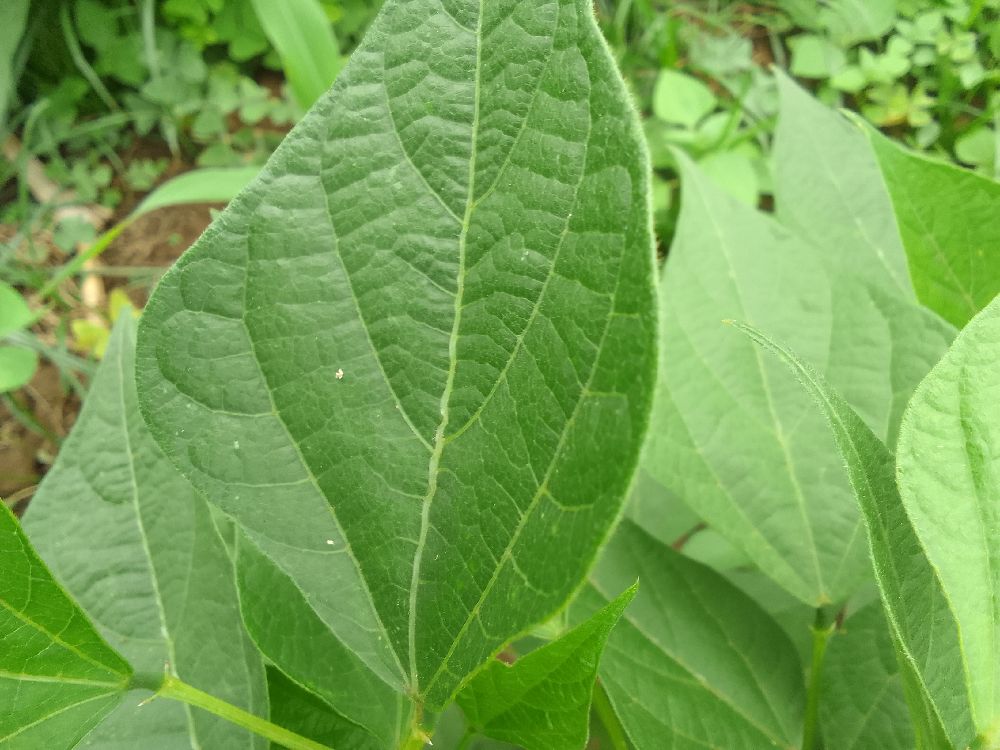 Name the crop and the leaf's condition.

common bean, healthy
